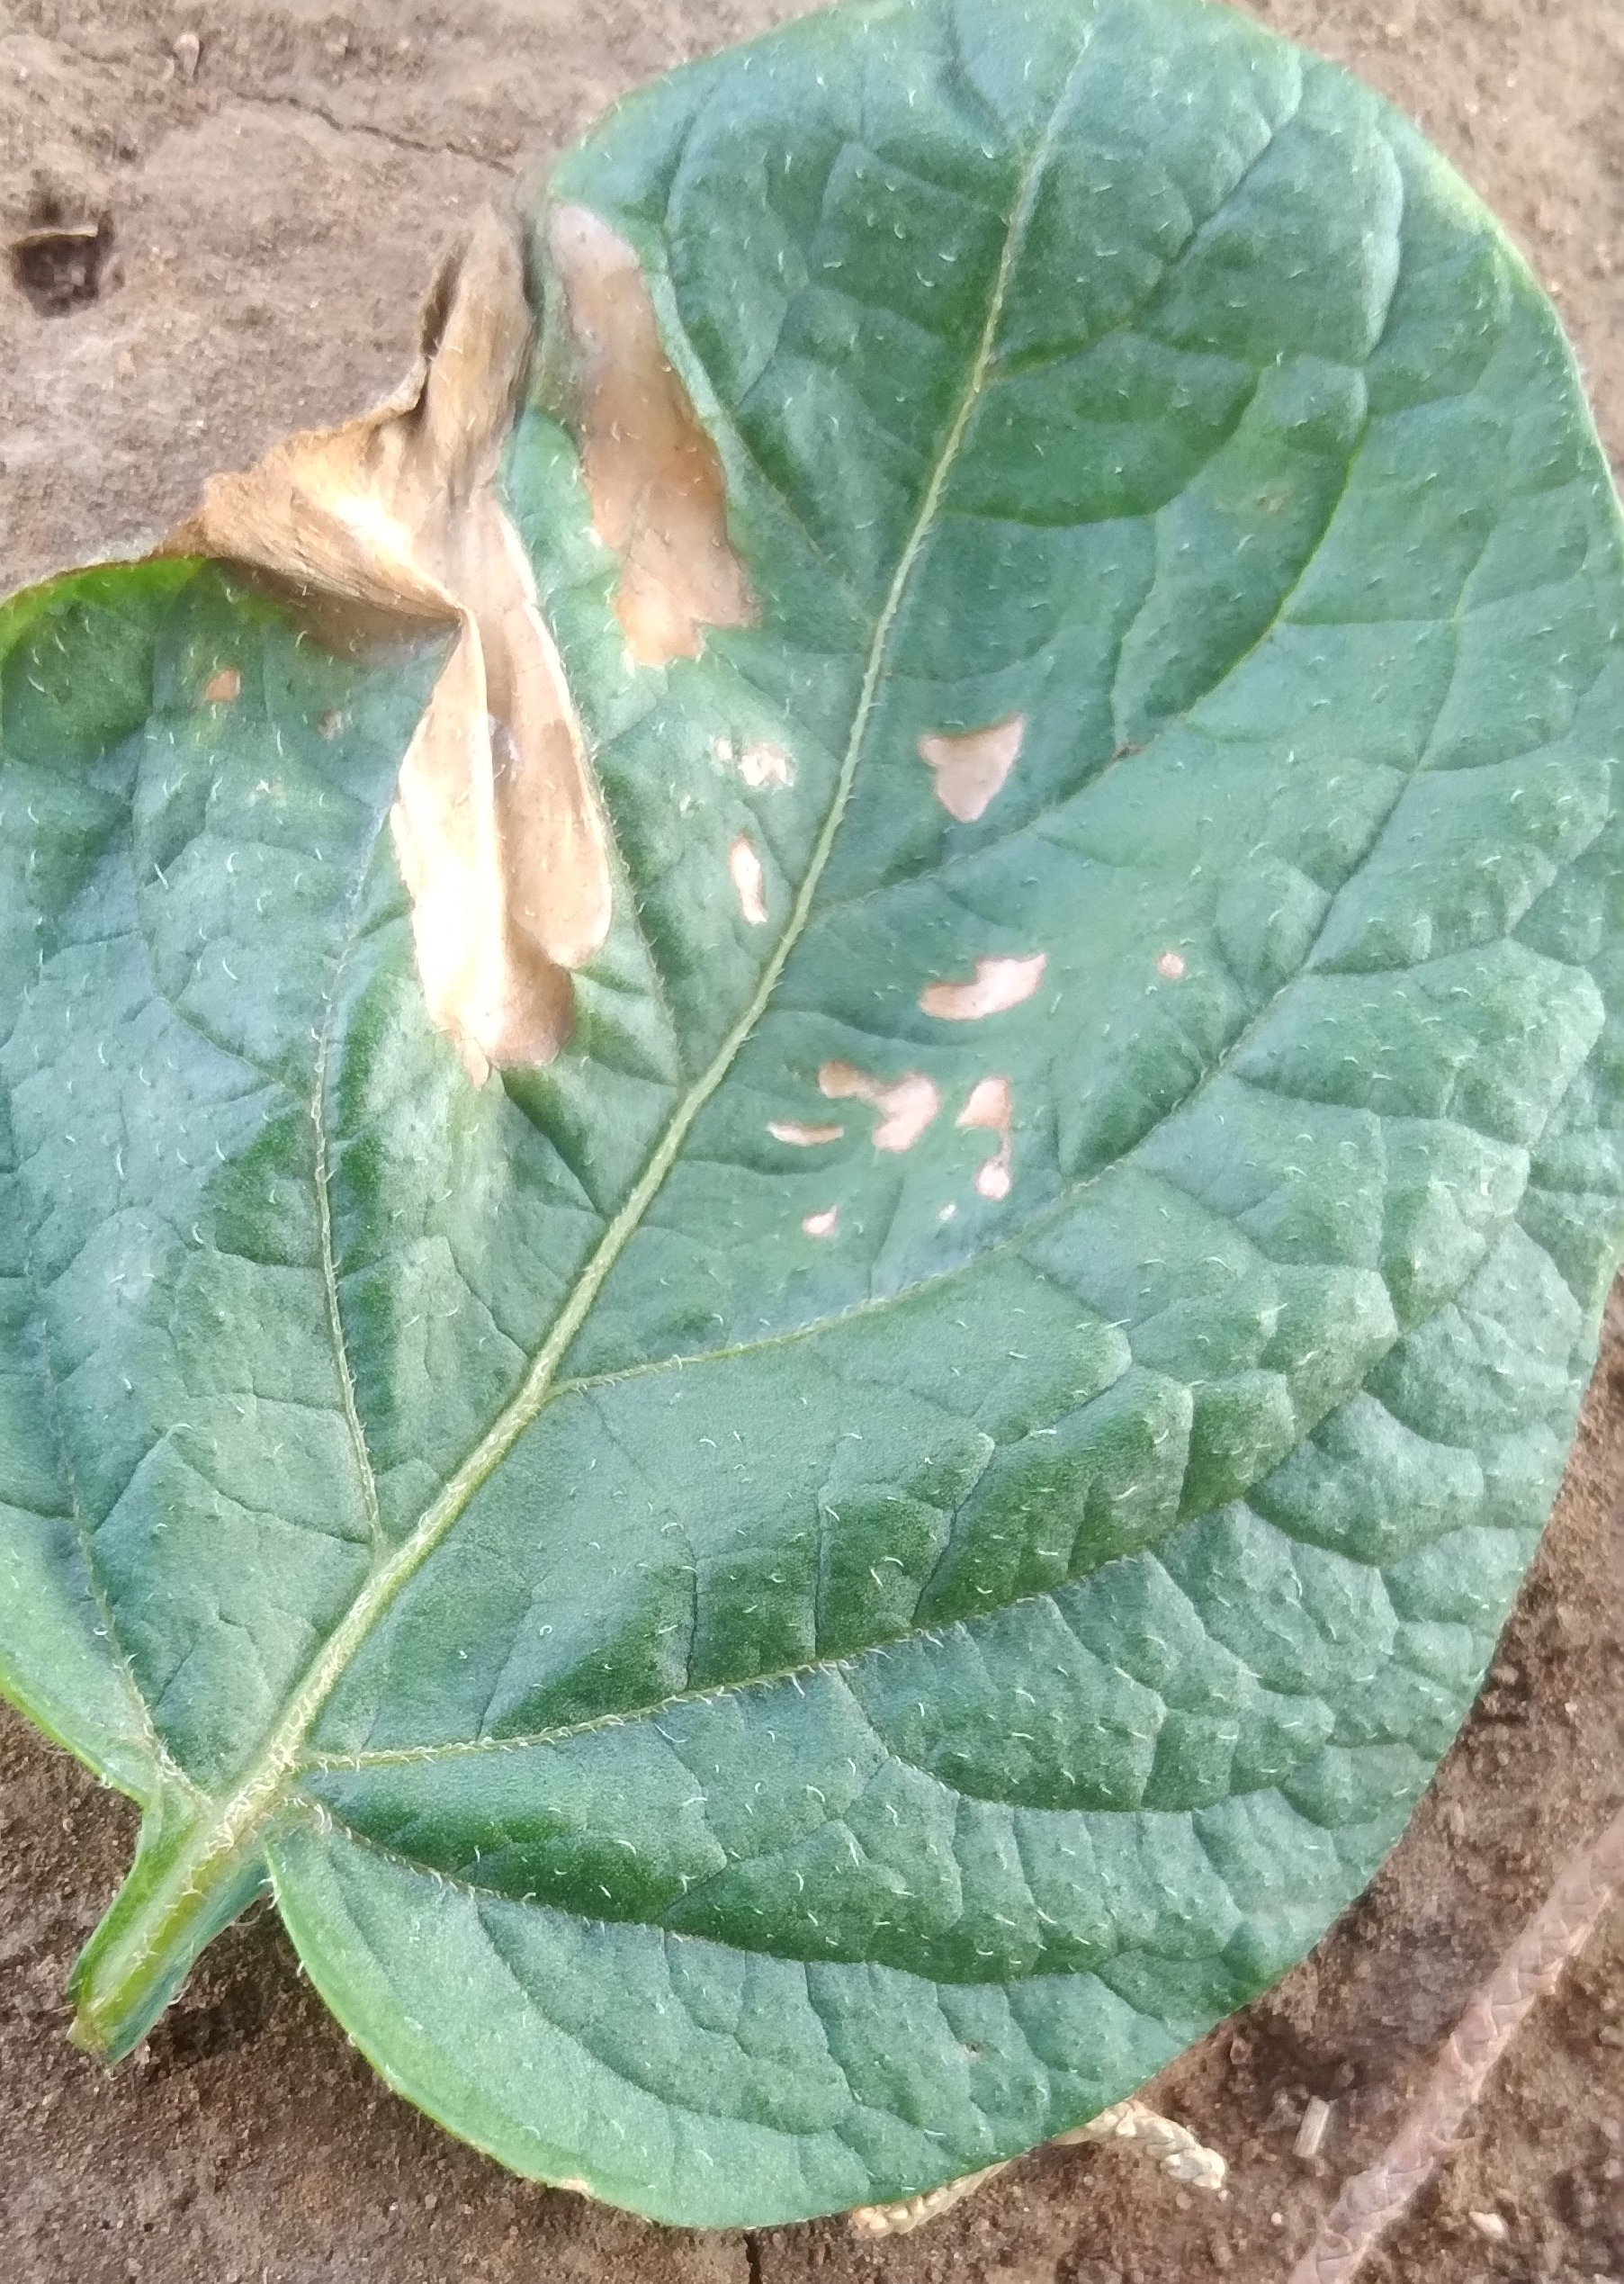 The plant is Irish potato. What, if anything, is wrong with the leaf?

early blight
